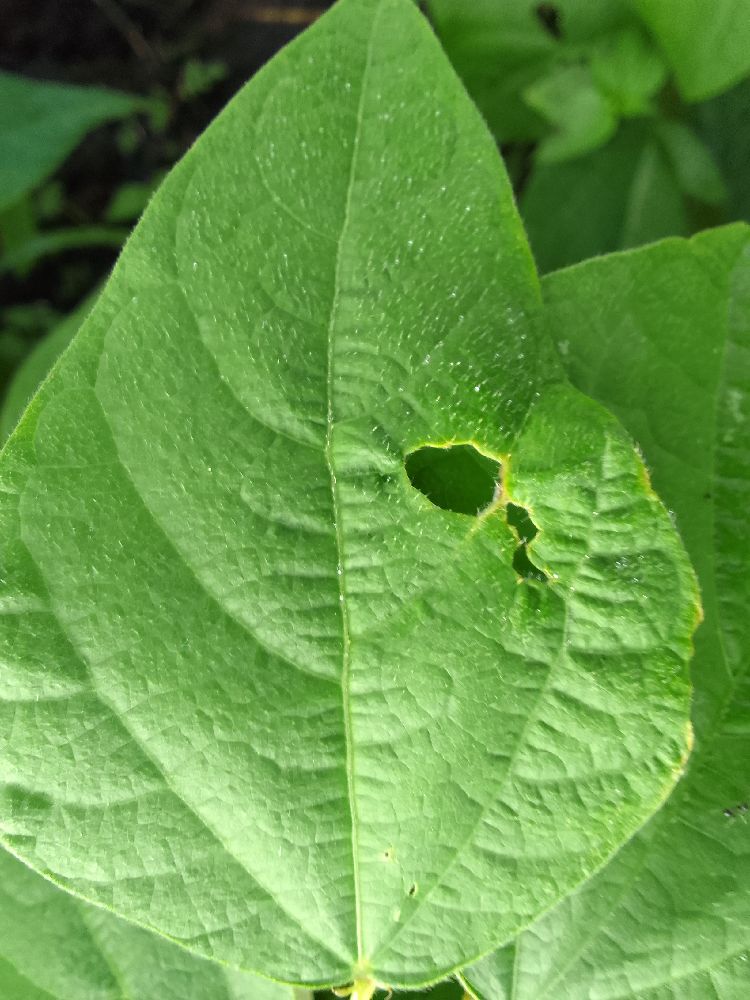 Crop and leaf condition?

common bean, healthy
